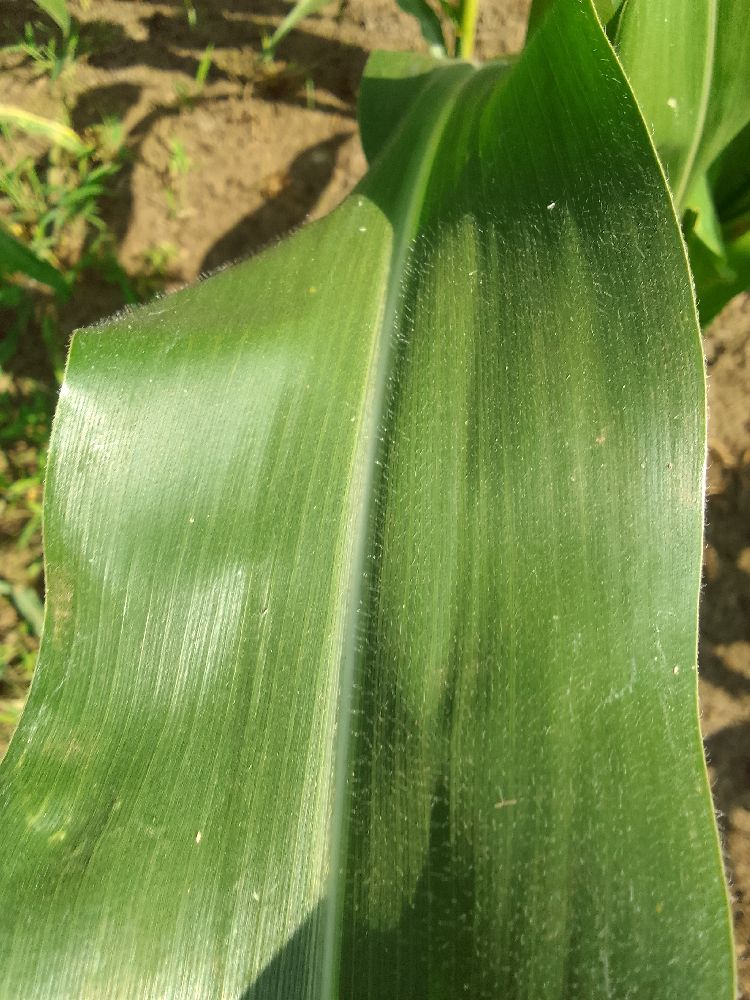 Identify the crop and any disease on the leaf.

maize, healthy
